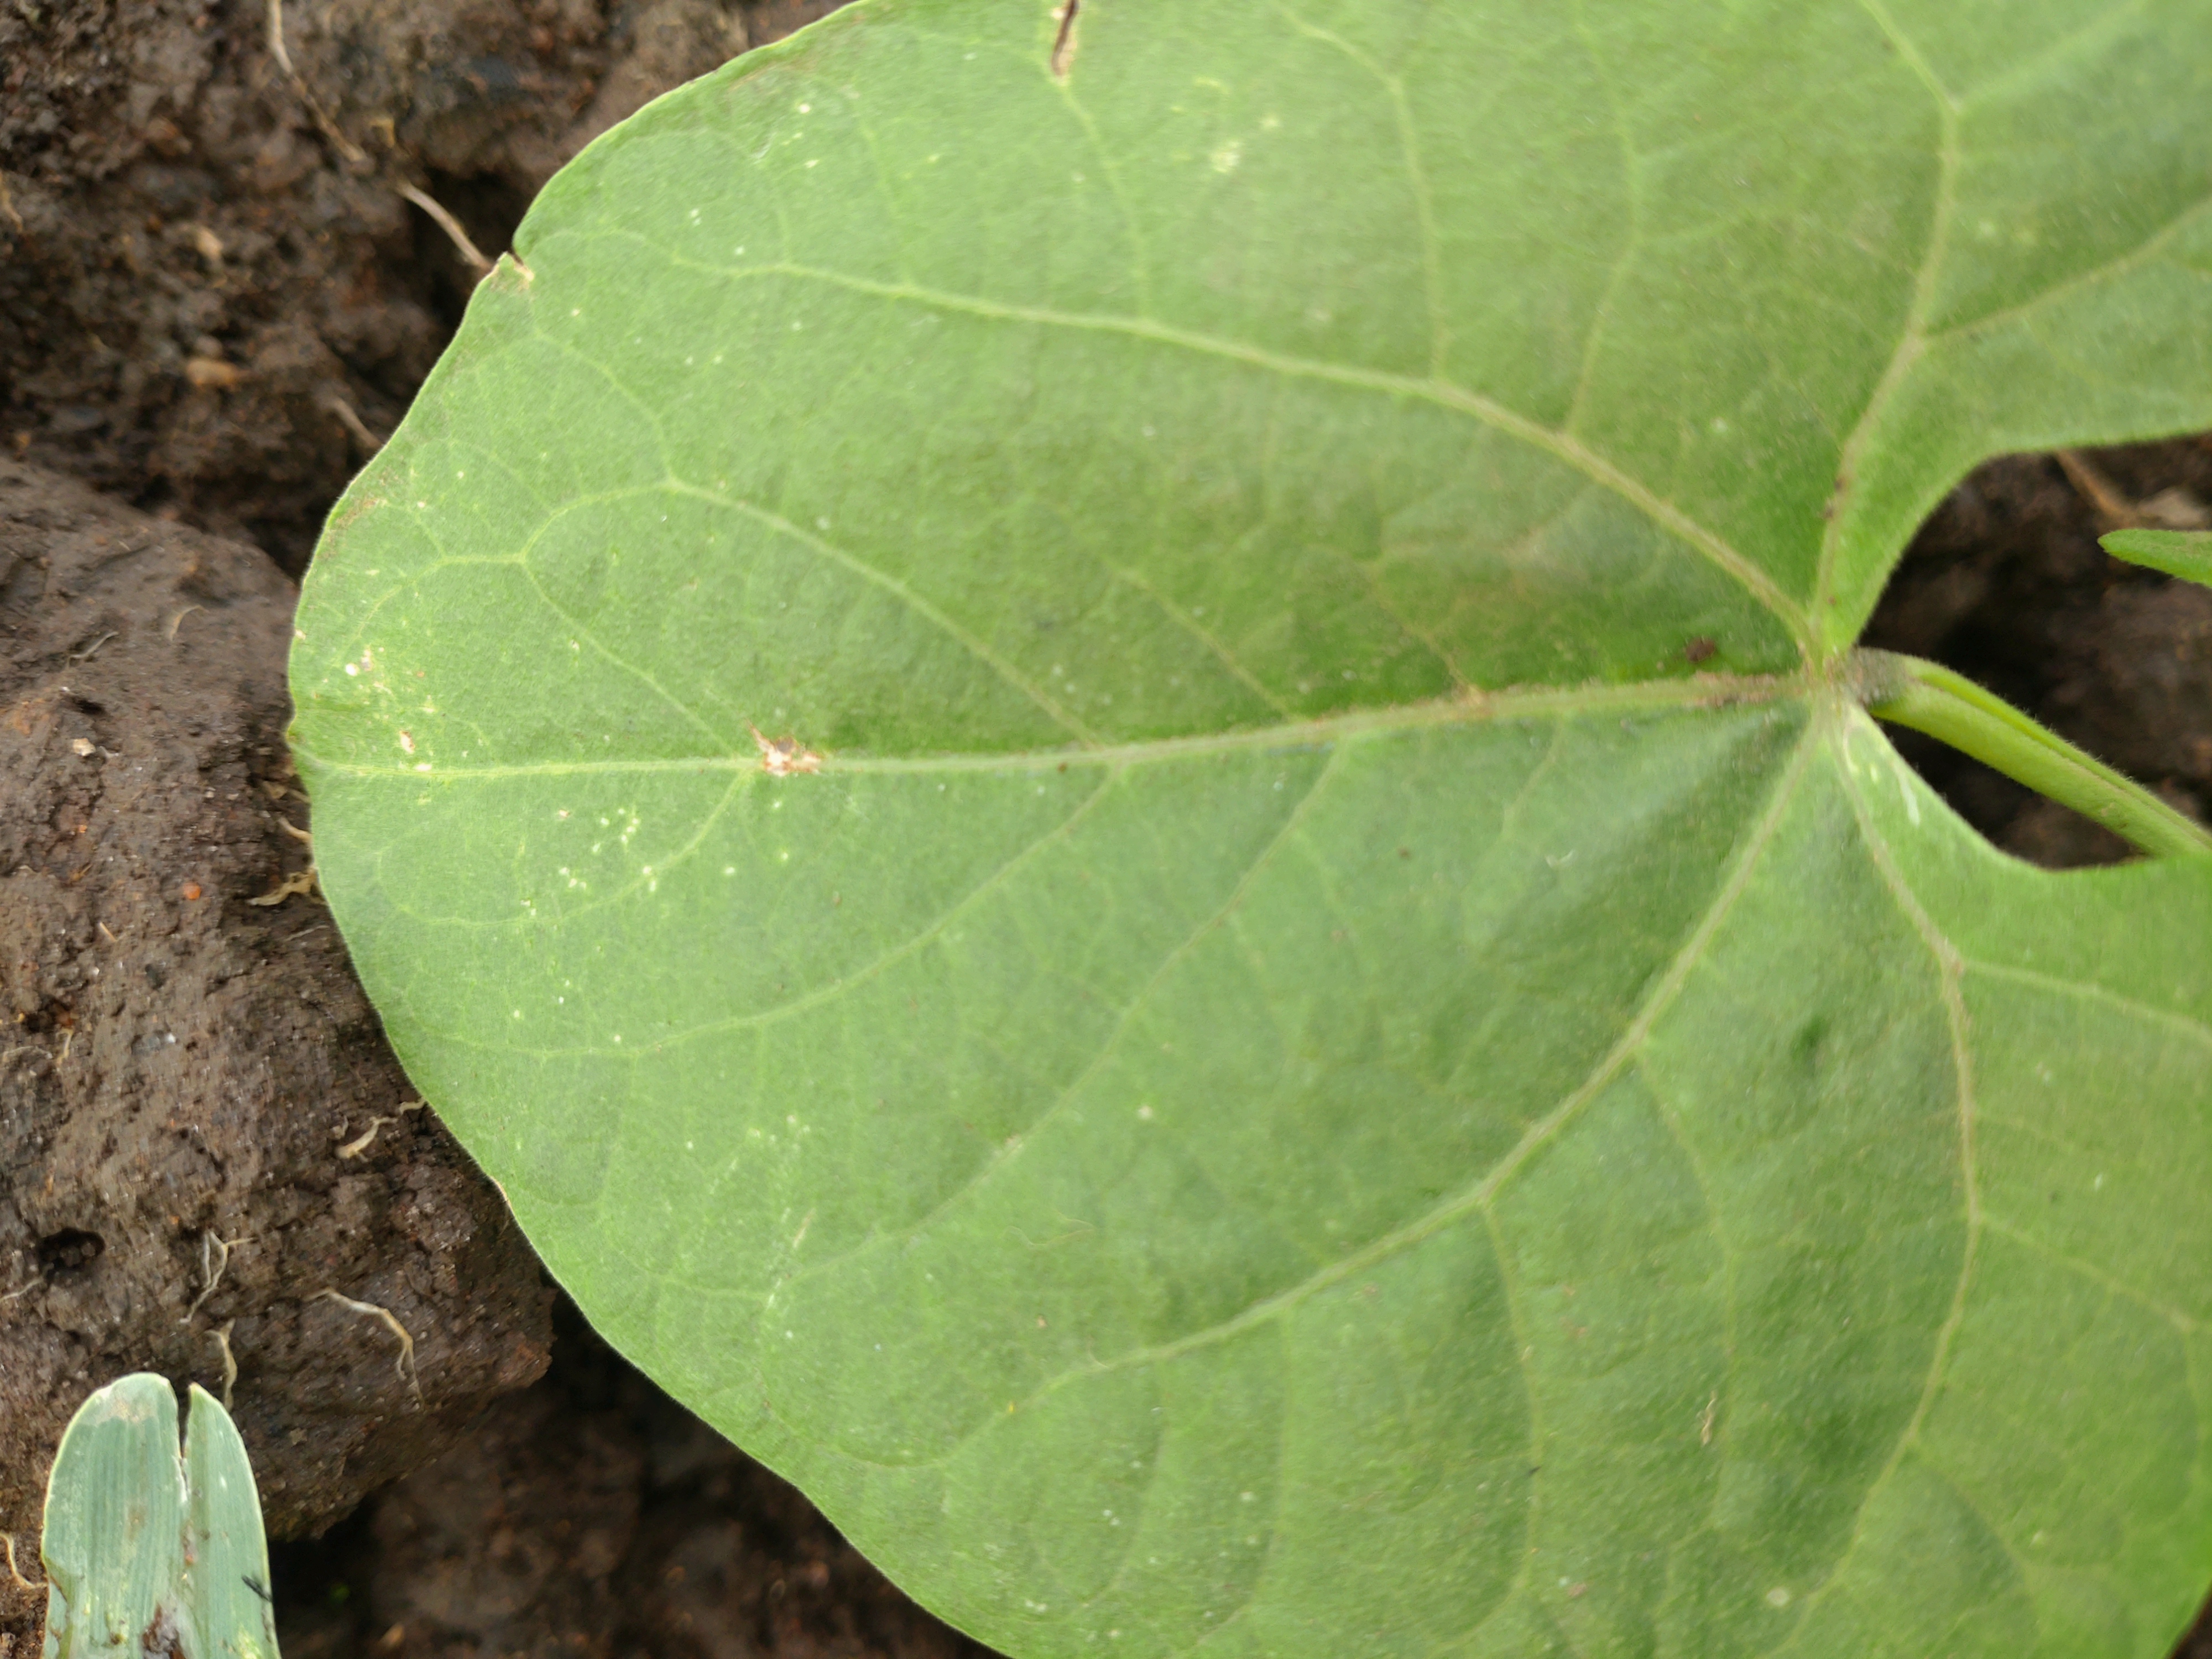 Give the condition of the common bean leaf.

healthy
